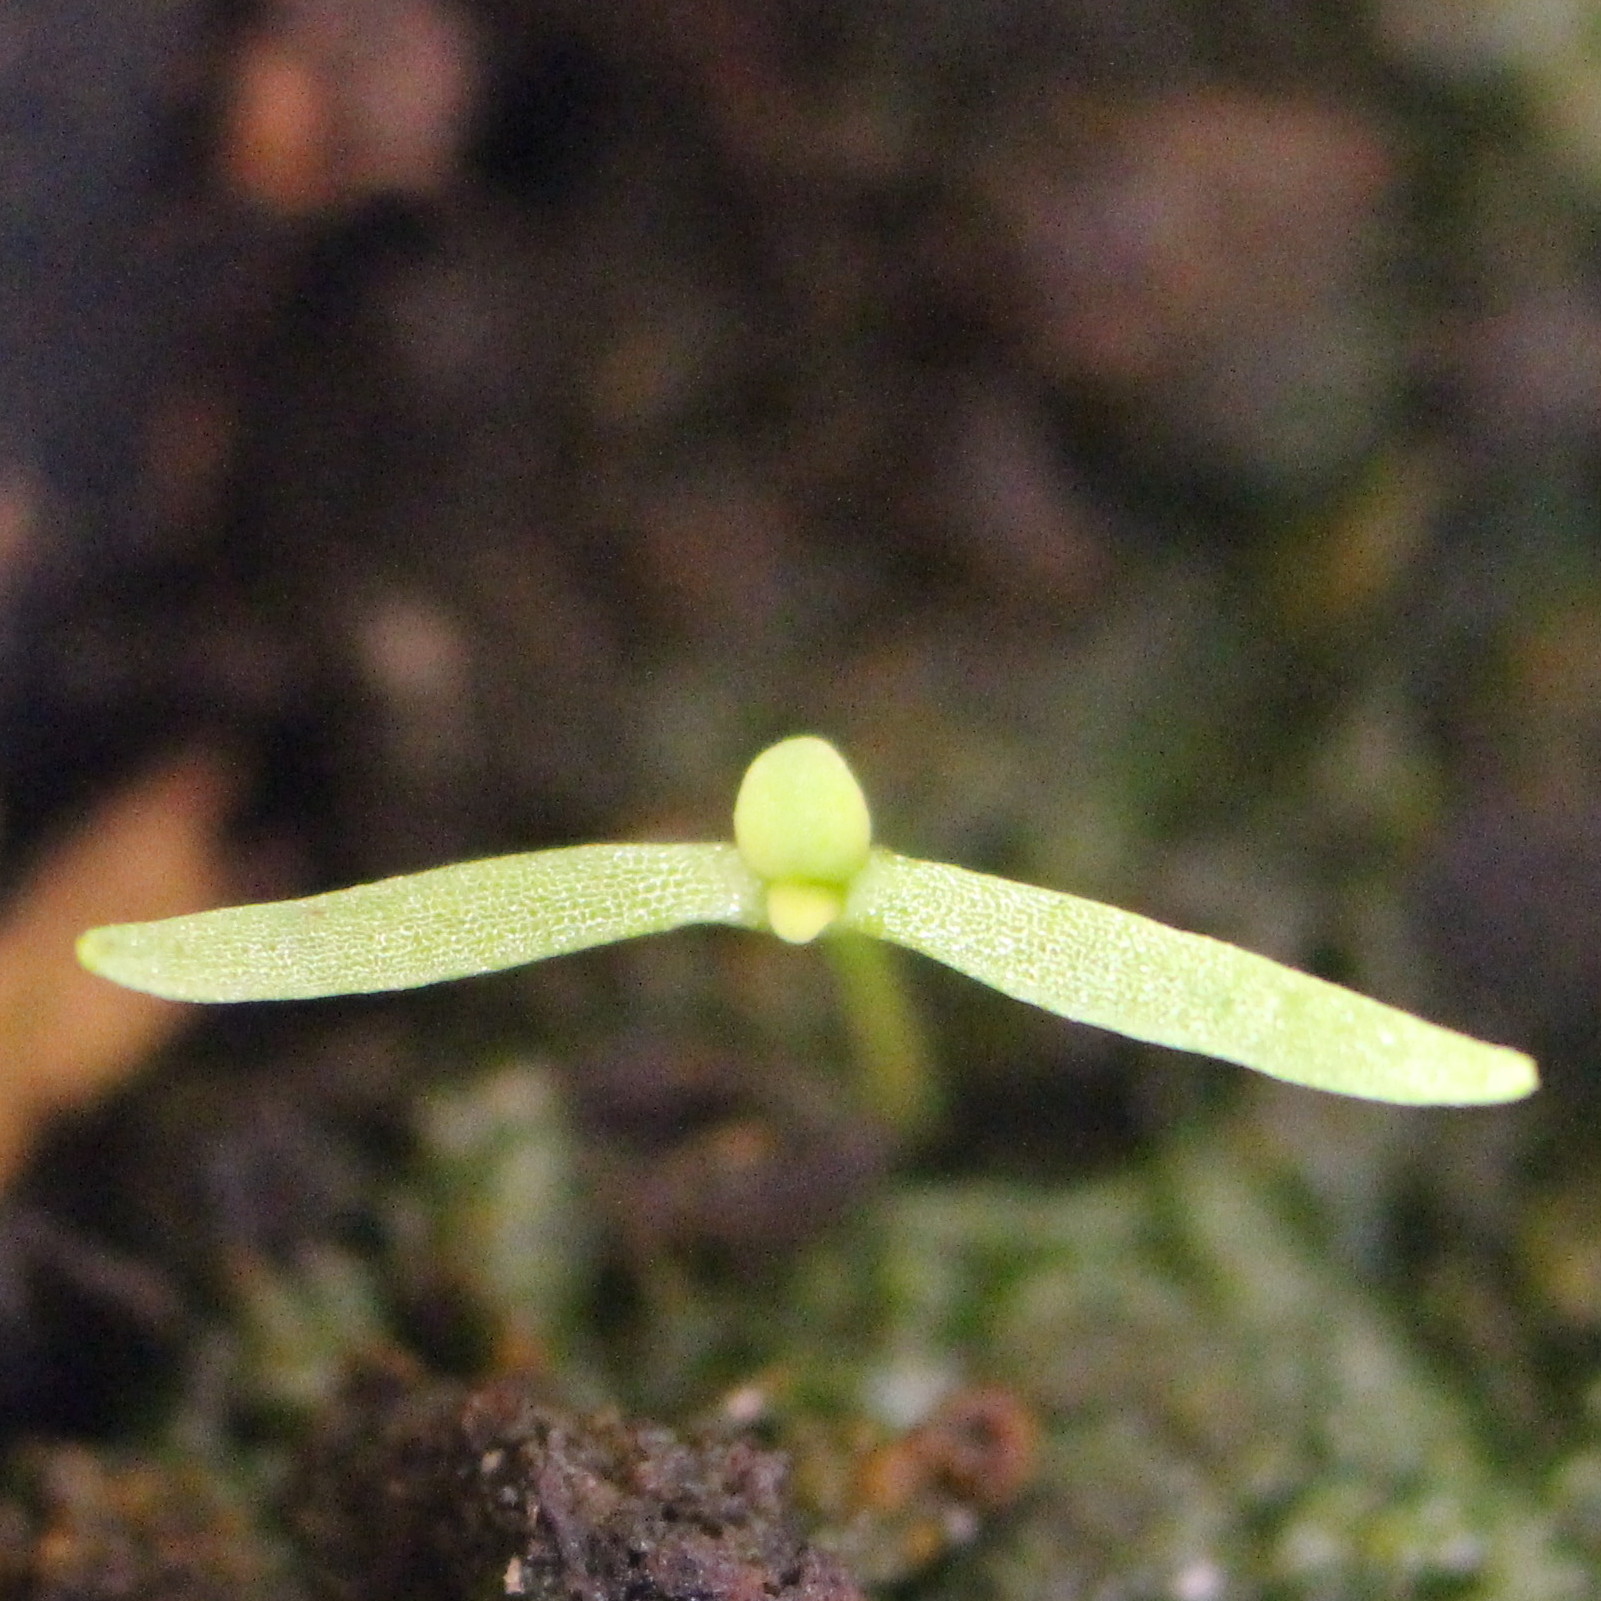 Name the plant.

Papaver rhoeas
